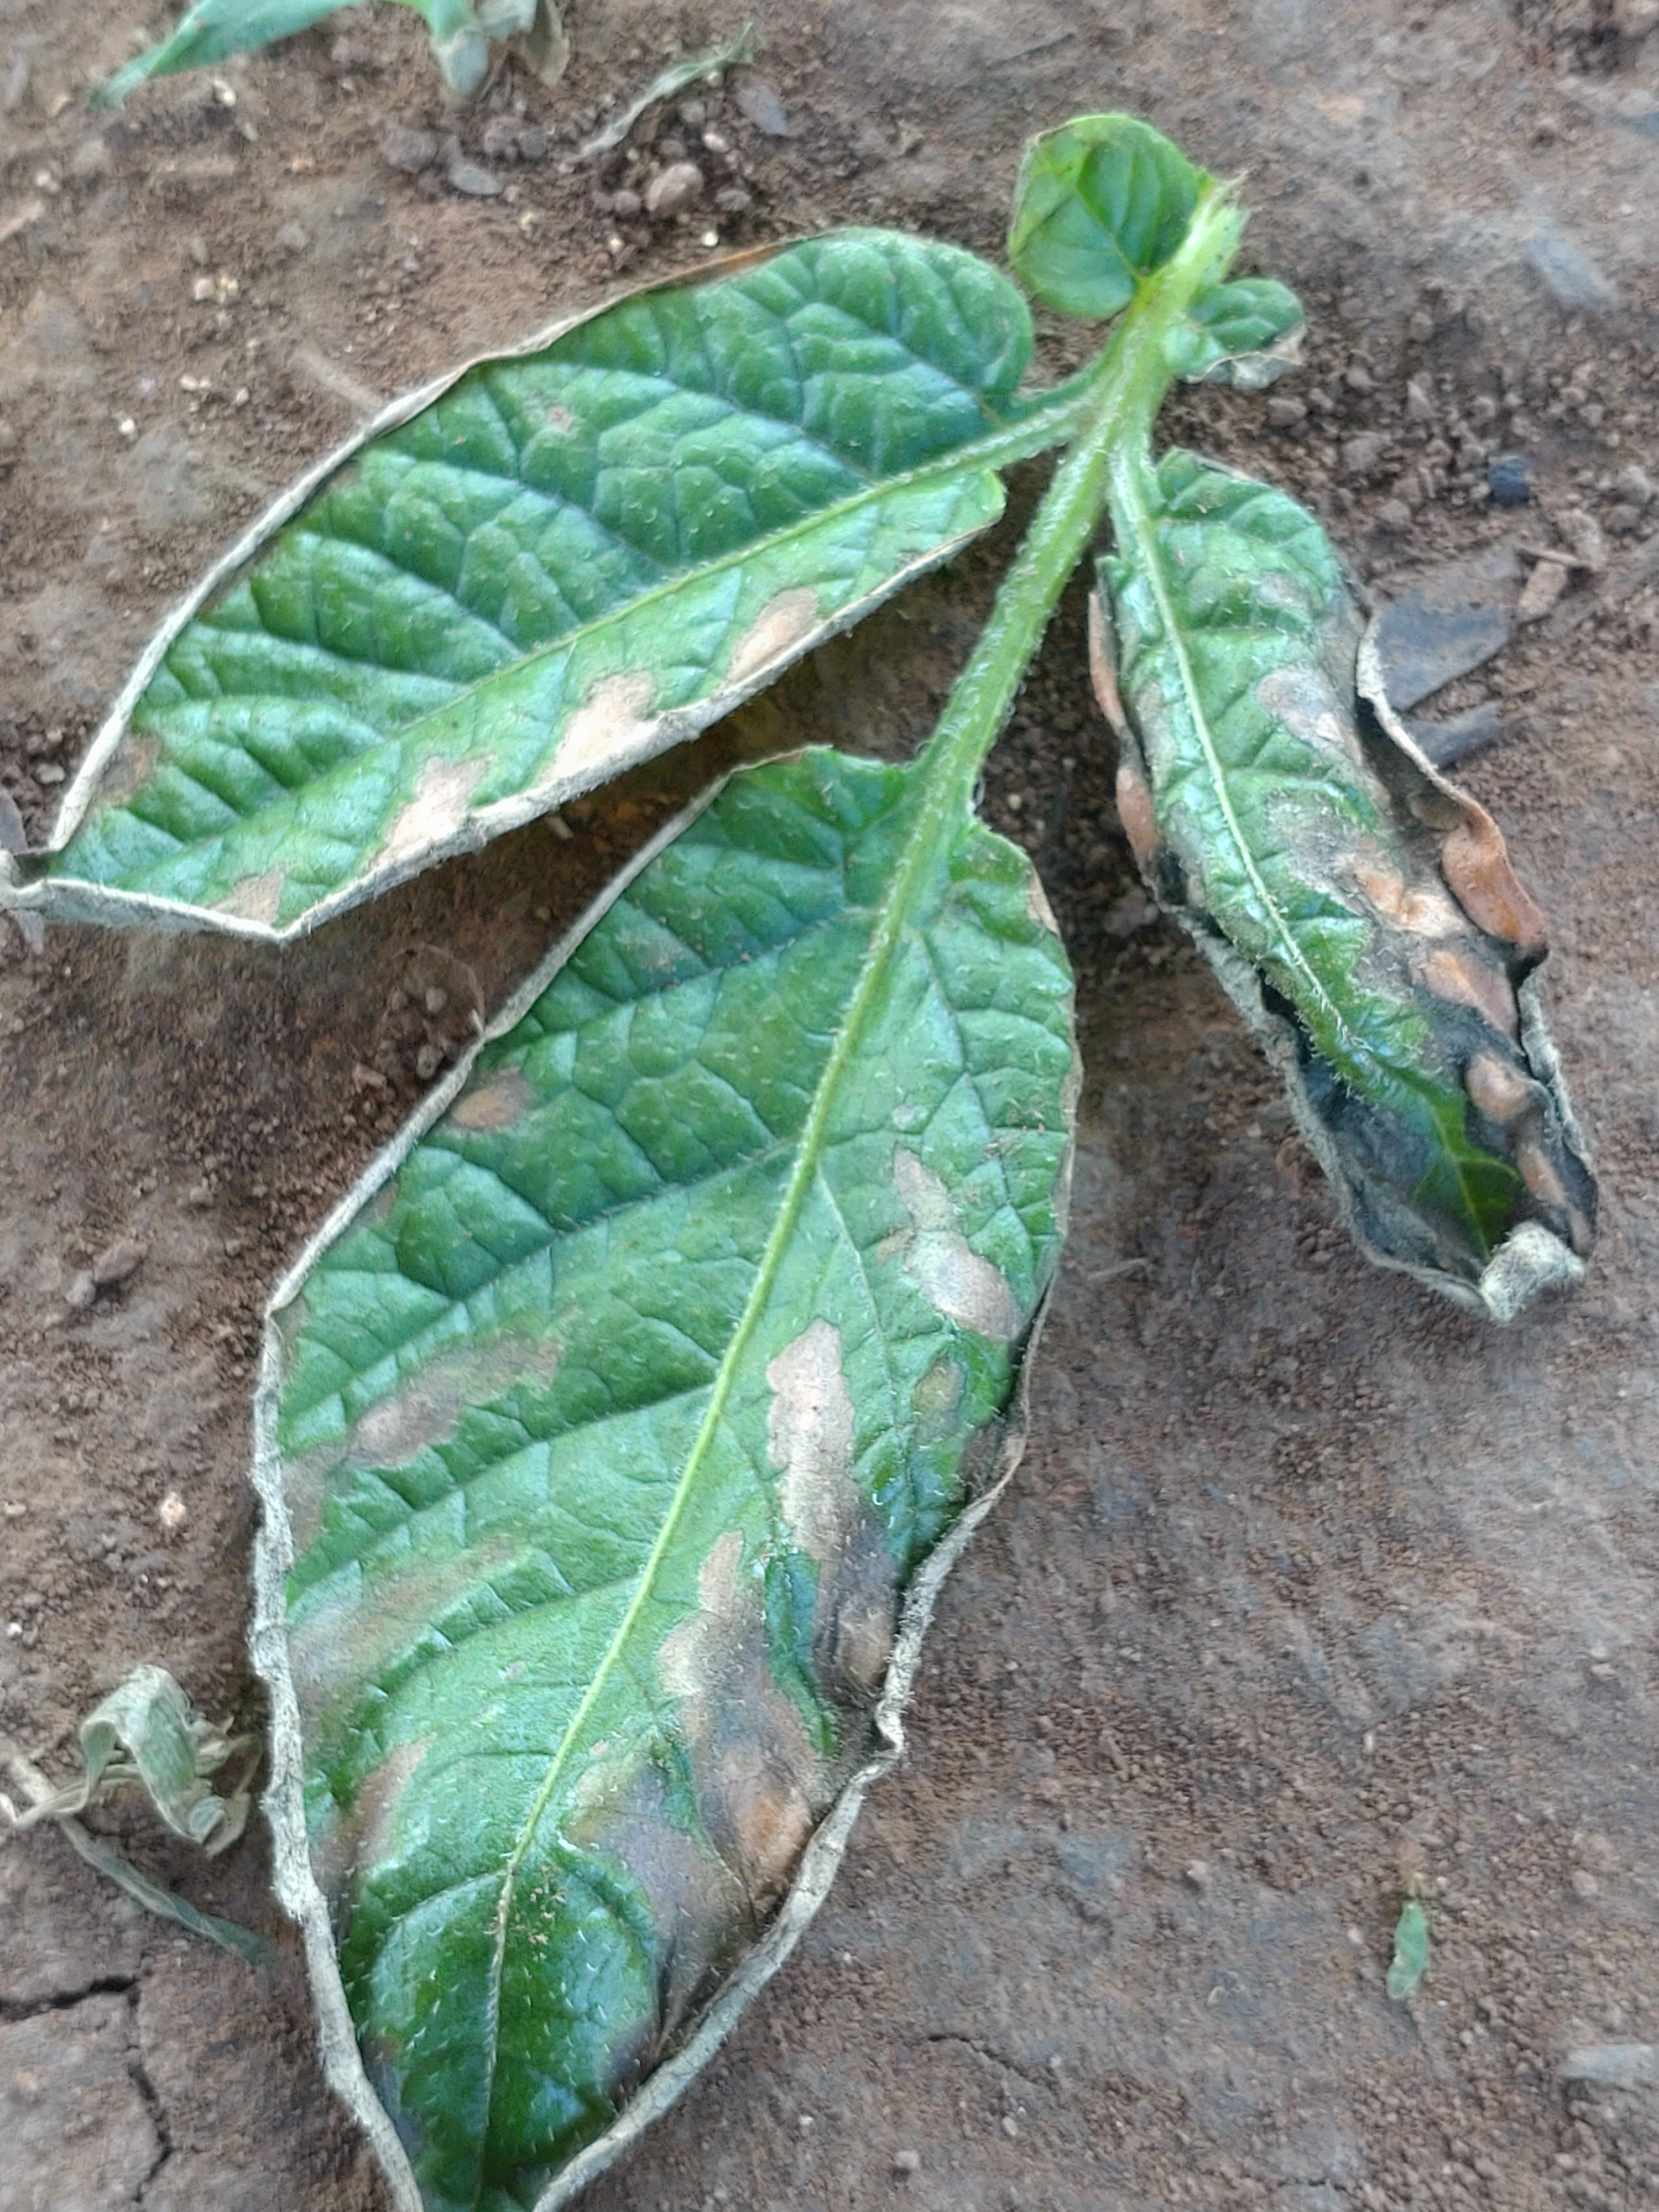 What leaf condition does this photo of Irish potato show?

early blight
